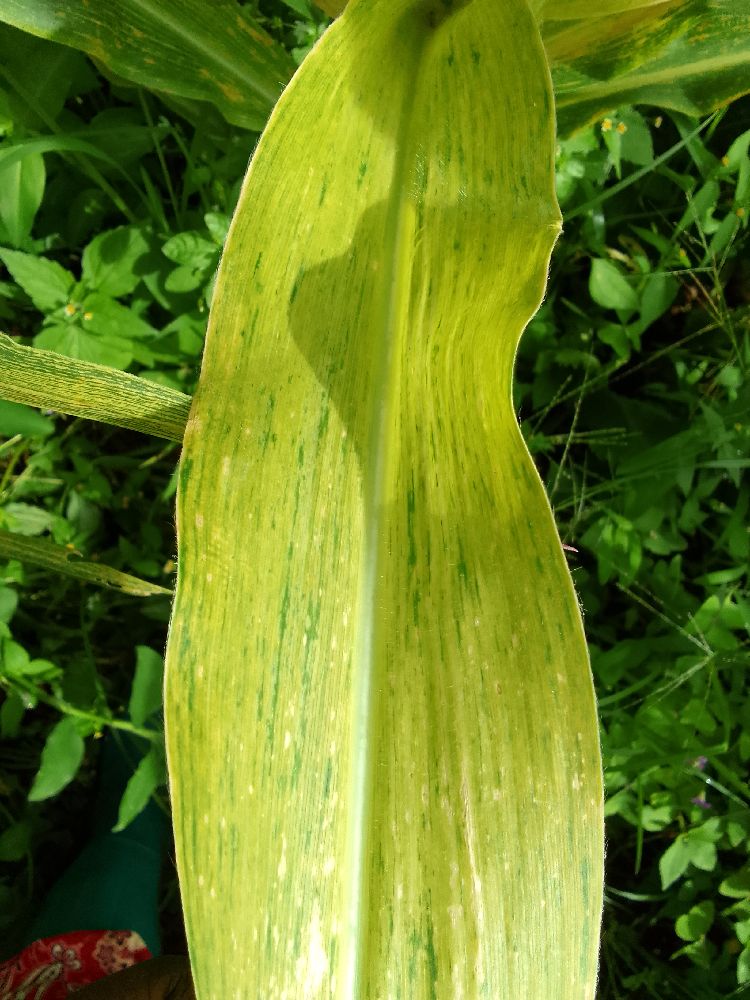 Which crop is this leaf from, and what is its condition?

maize, maize lethal necrosis
